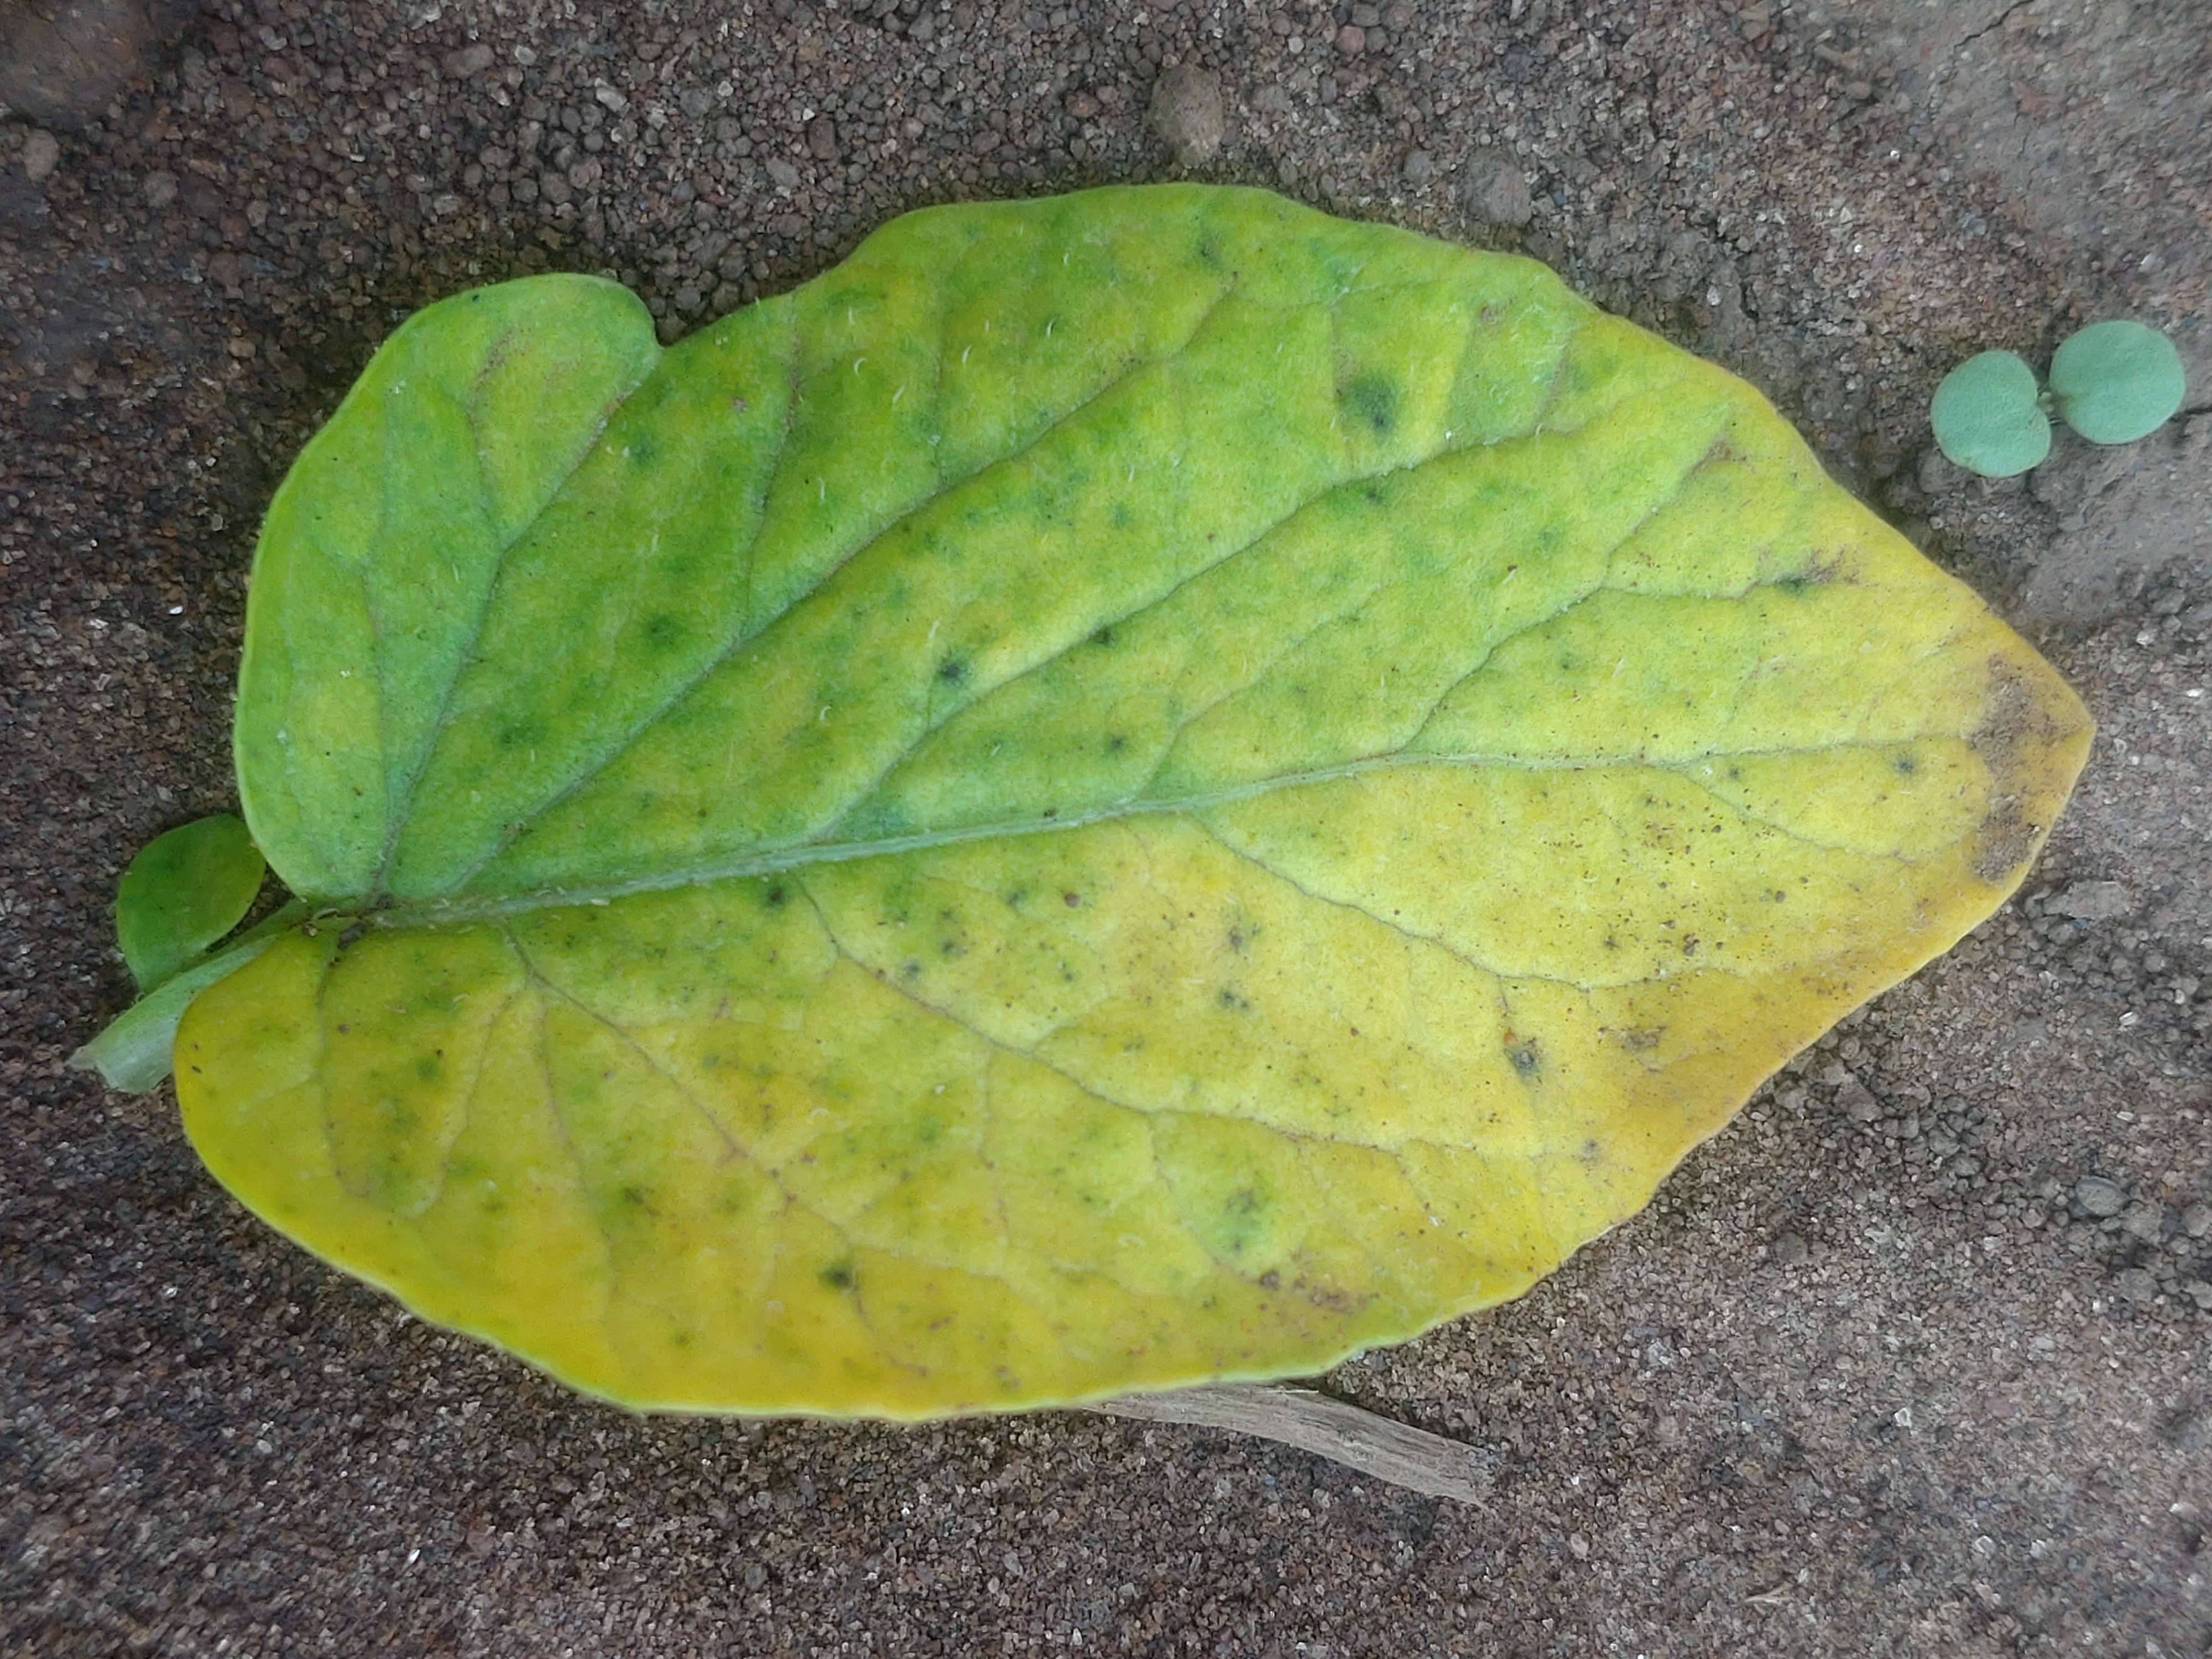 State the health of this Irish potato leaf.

late blight
